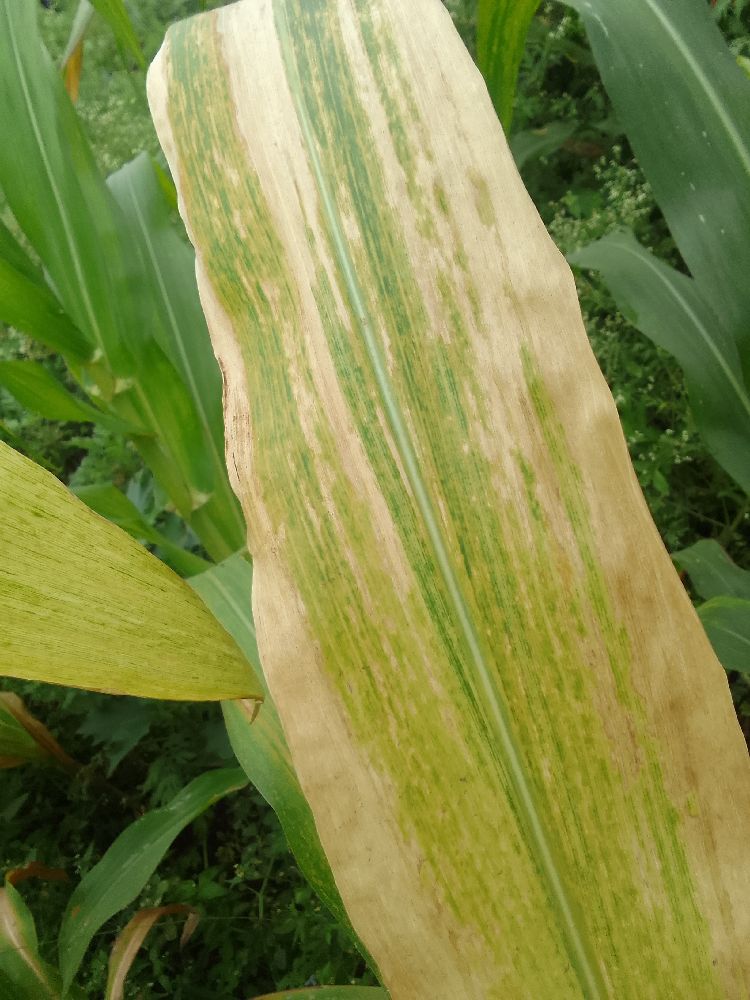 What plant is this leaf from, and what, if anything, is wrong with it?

maize, maize lethal necrosis
